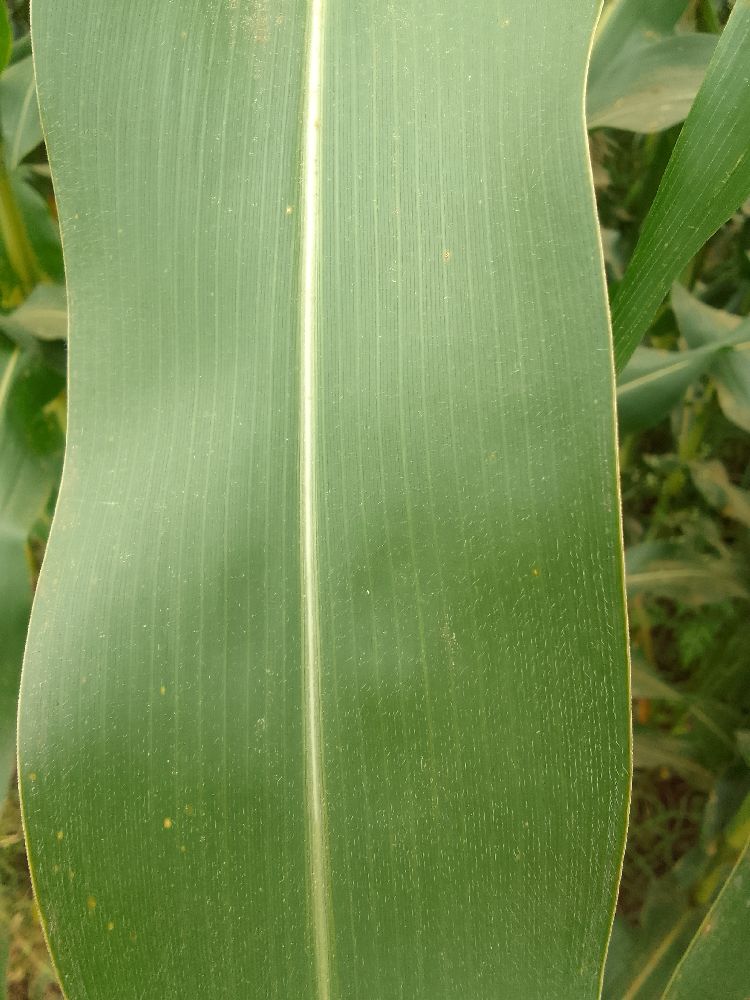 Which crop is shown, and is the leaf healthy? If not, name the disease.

maize, healthy
